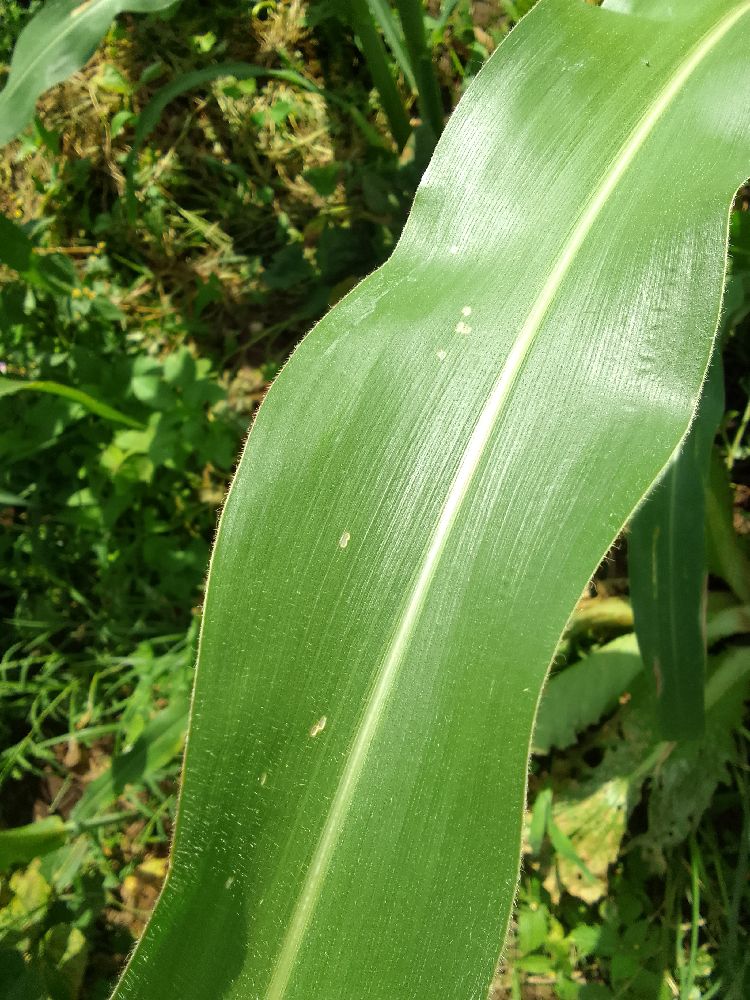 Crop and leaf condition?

maize, healthy
